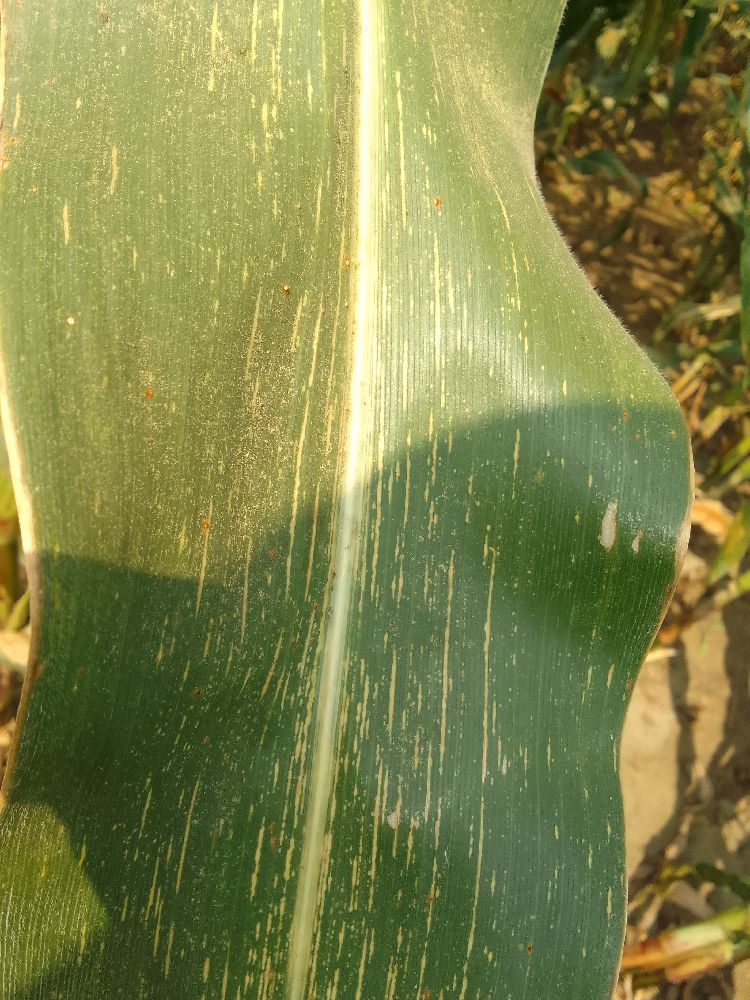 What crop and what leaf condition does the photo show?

maize, maize streak virus
